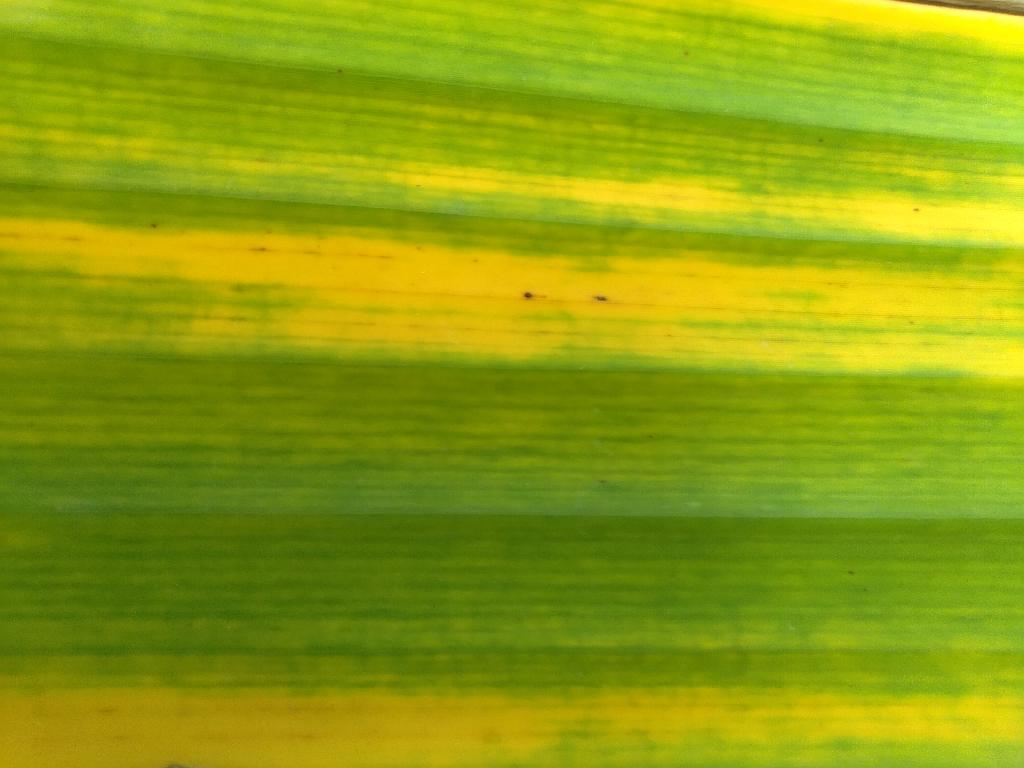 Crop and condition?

banana, fusarium wilt race 1
